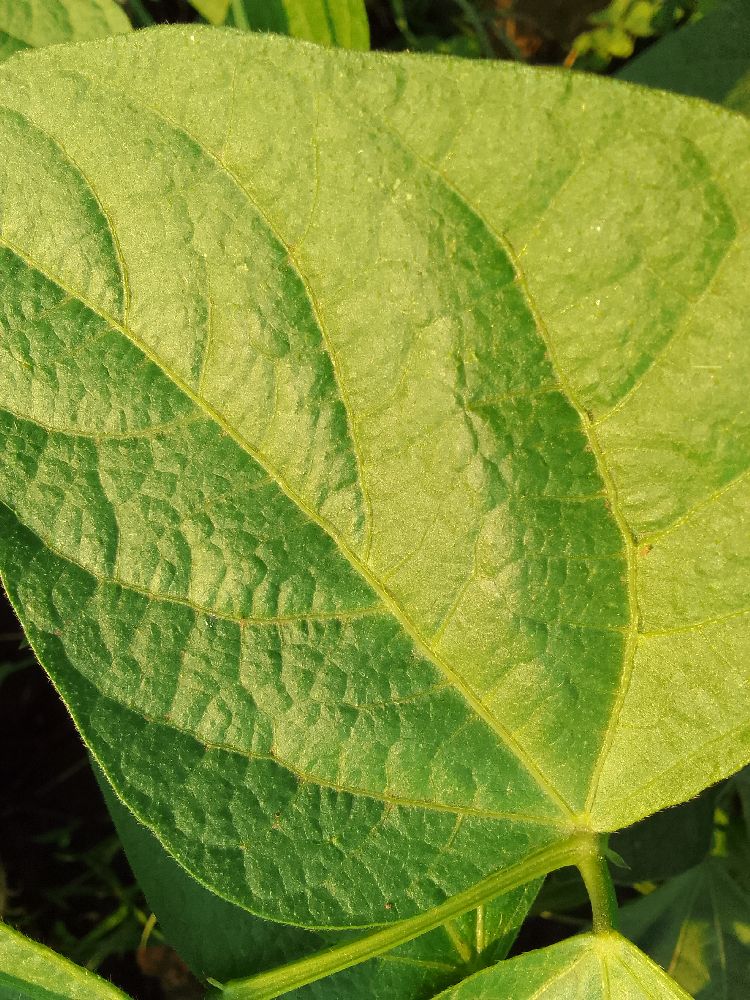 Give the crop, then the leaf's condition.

common bean, healthy
